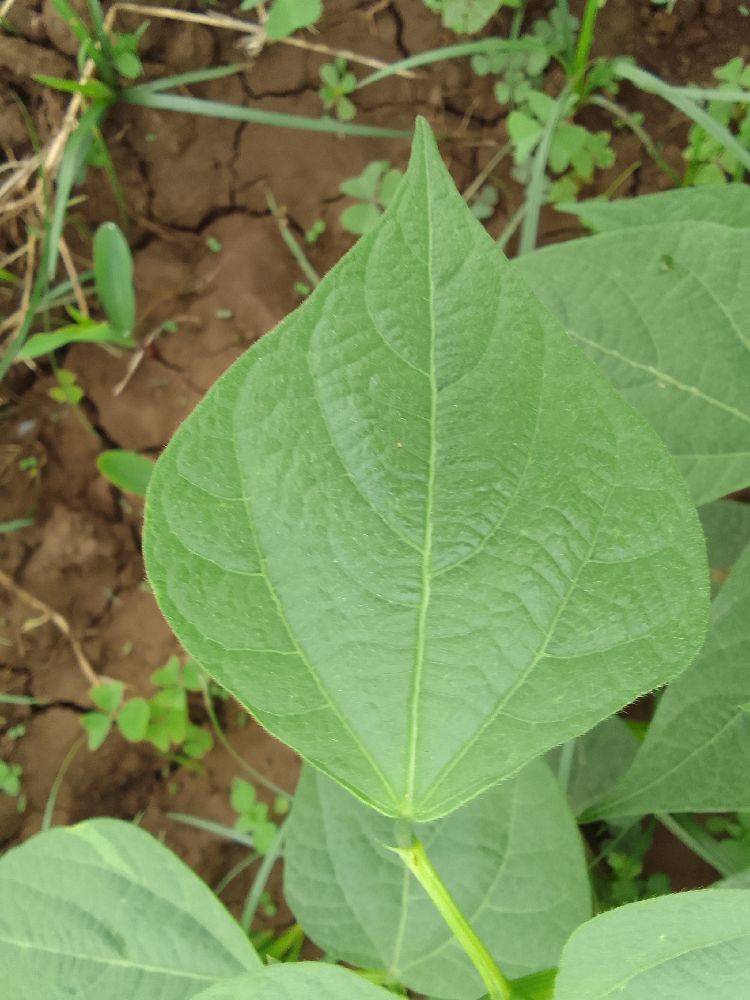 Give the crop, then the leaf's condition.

common bean, healthy
